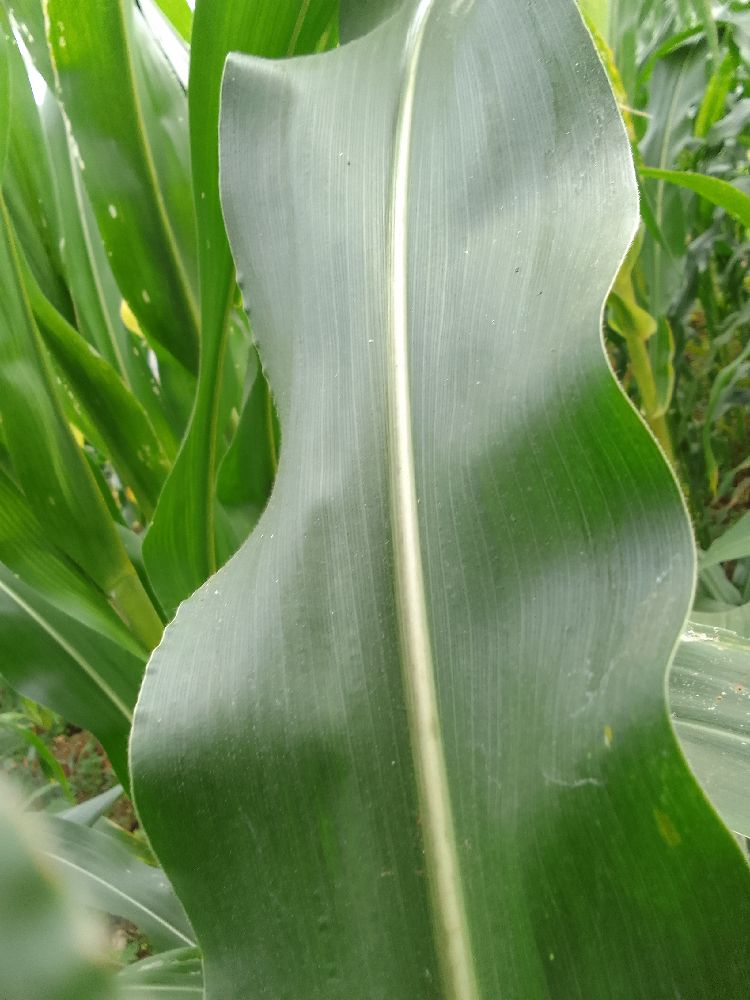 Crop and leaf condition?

maize, healthy
